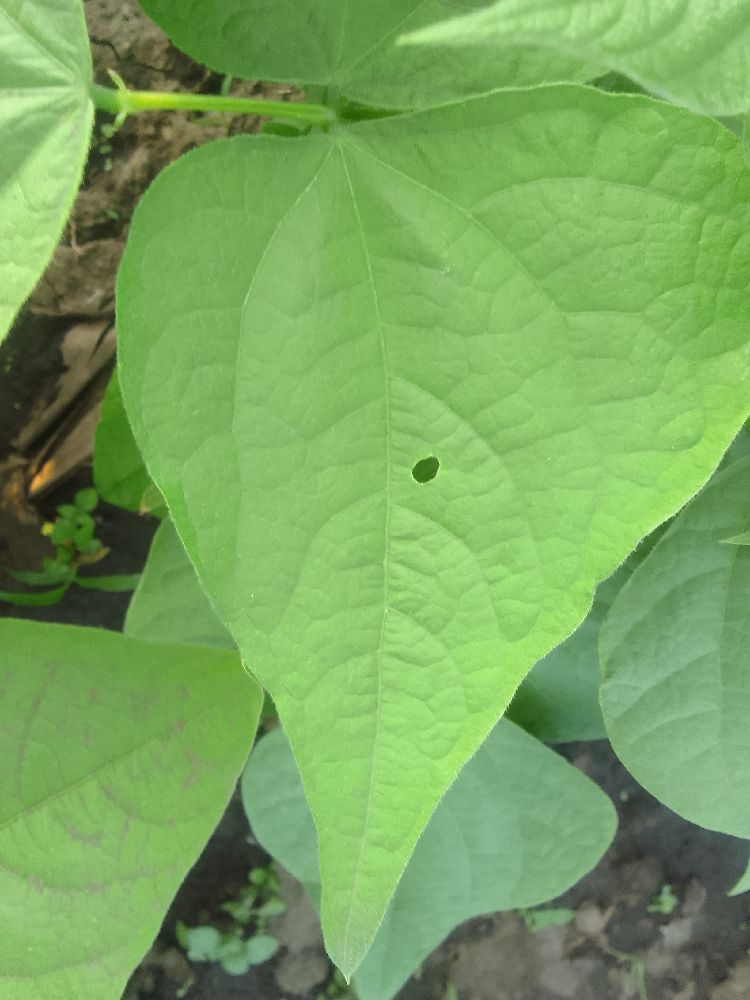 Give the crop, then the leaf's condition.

common bean, healthy
